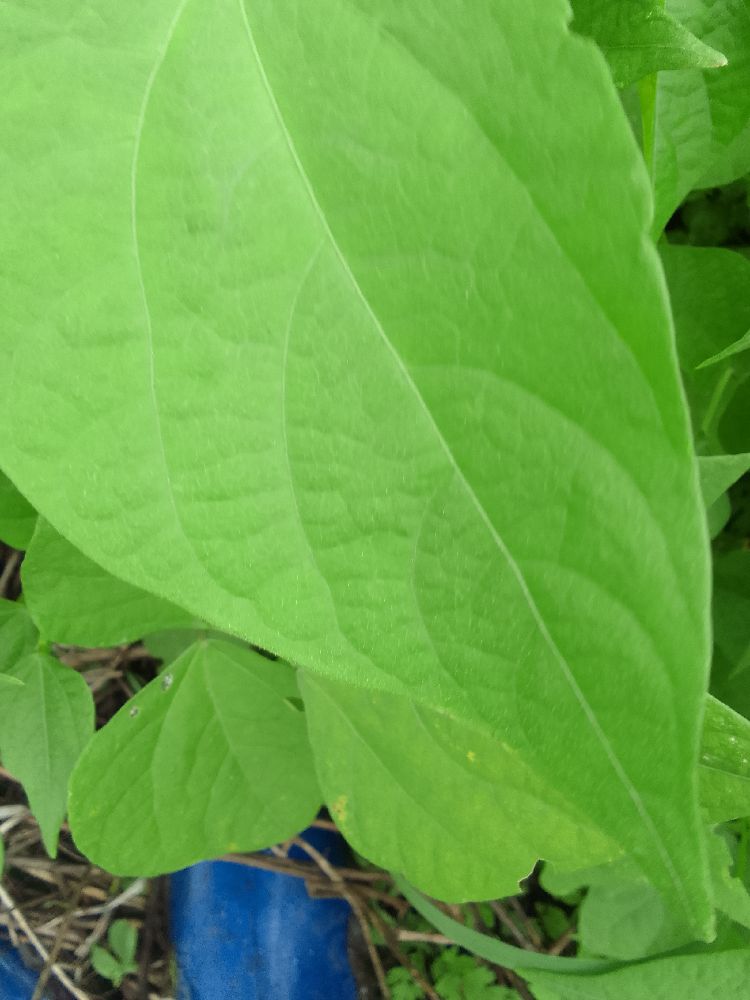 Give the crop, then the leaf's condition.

common bean, healthy
